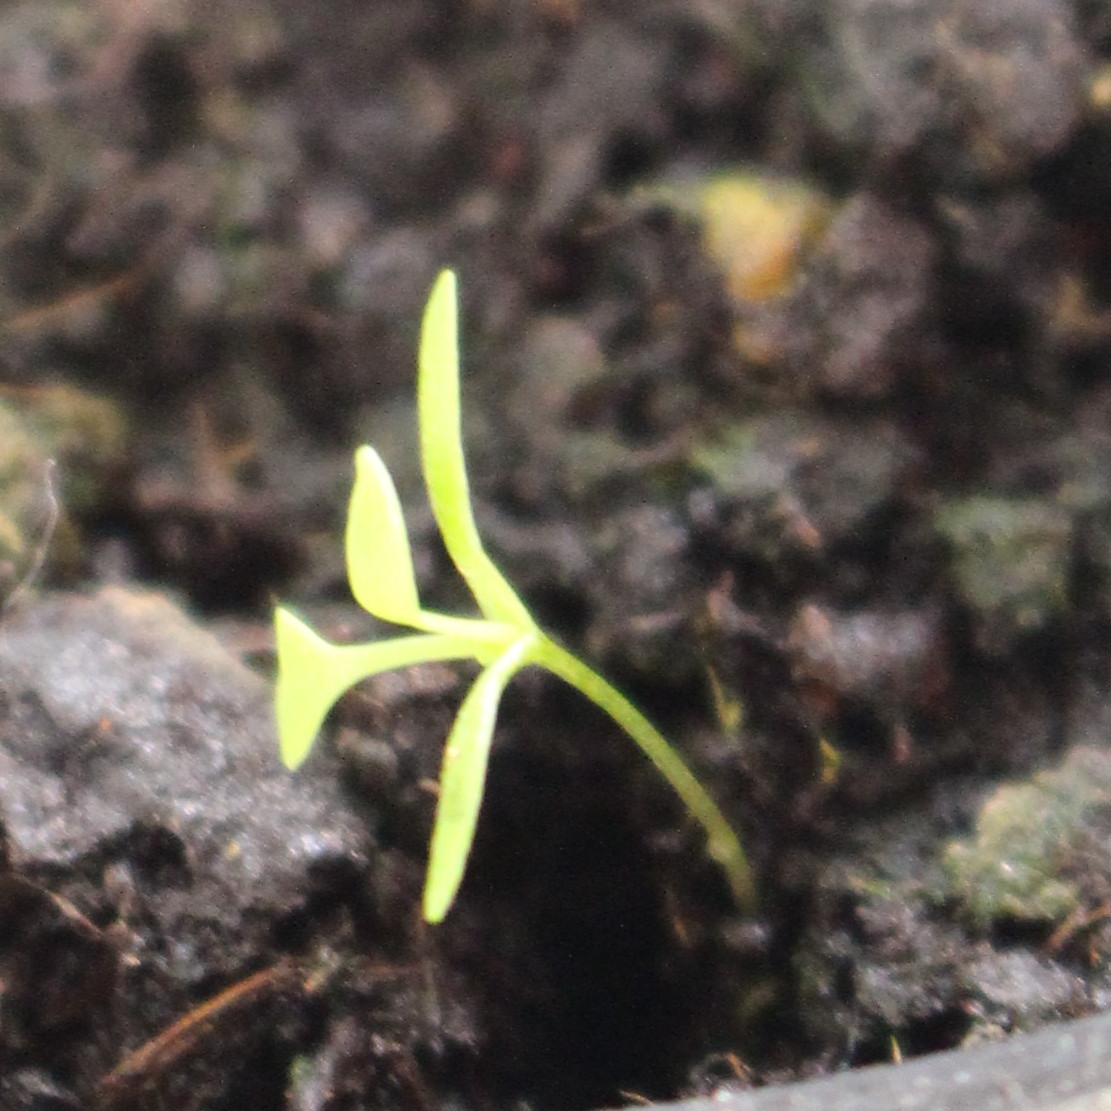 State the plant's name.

Papaver rhoeas
